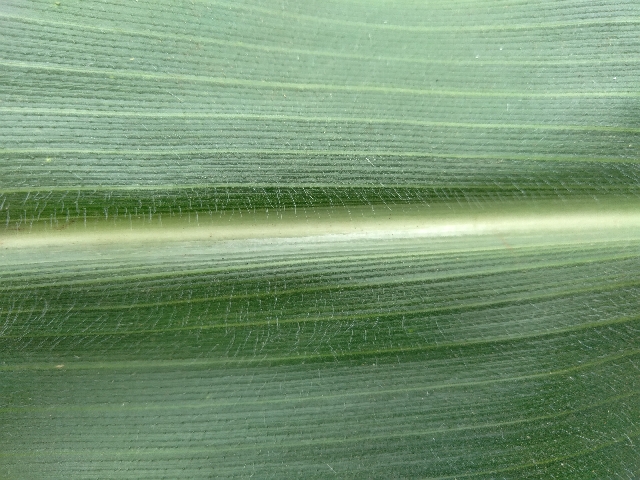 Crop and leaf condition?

maize, healthy
